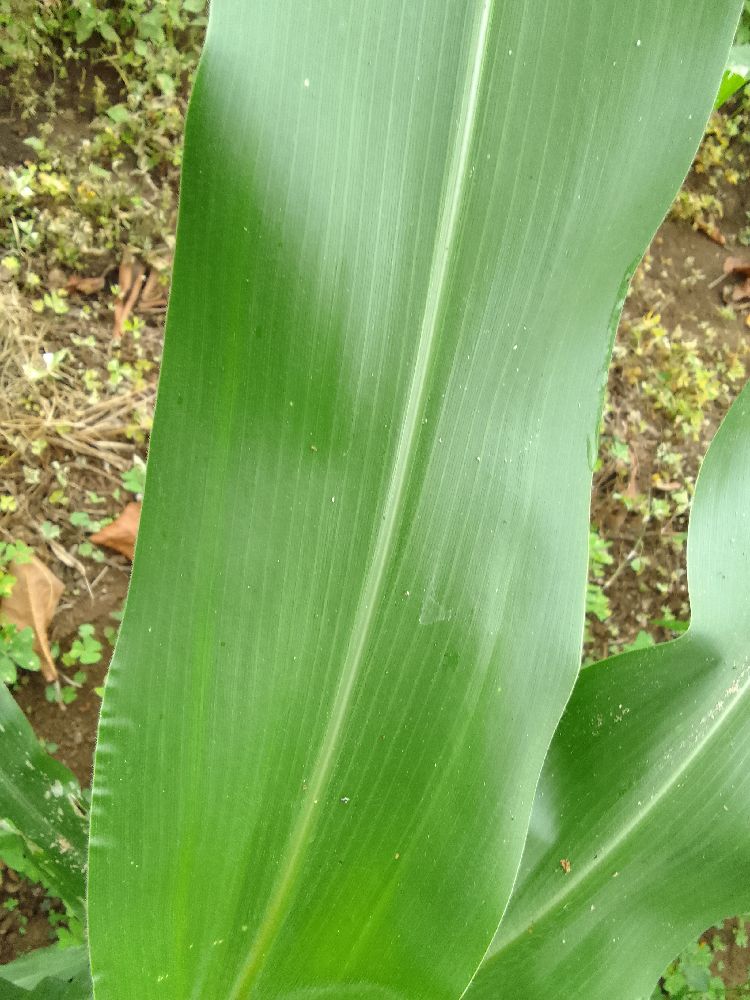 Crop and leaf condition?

maize, healthy
